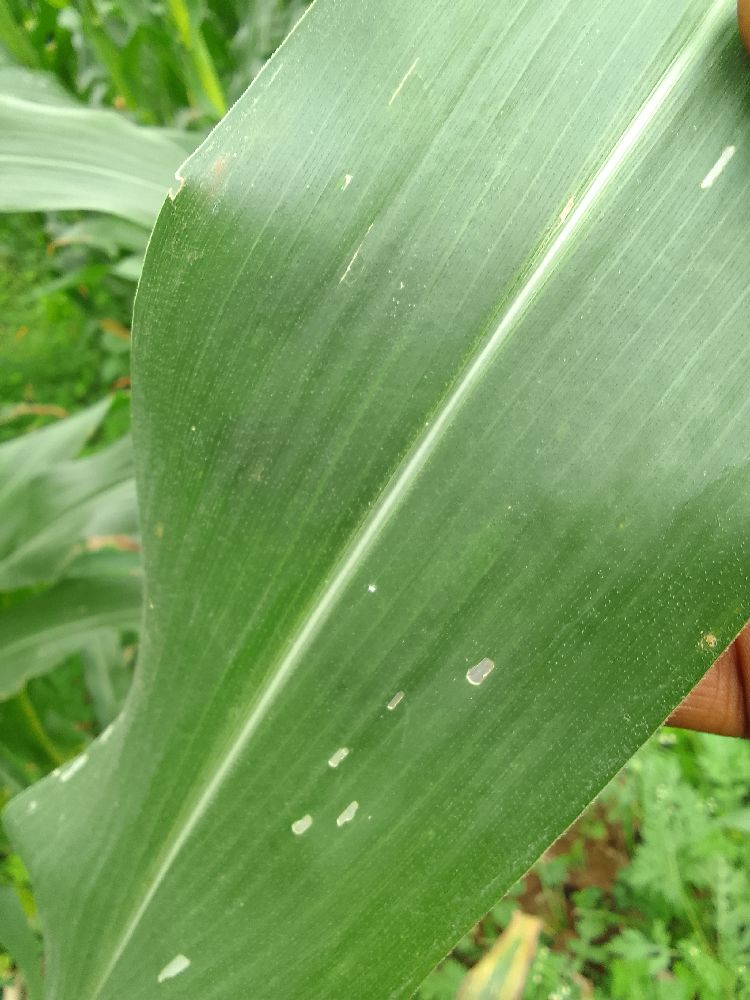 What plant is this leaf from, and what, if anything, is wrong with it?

maize, healthy
